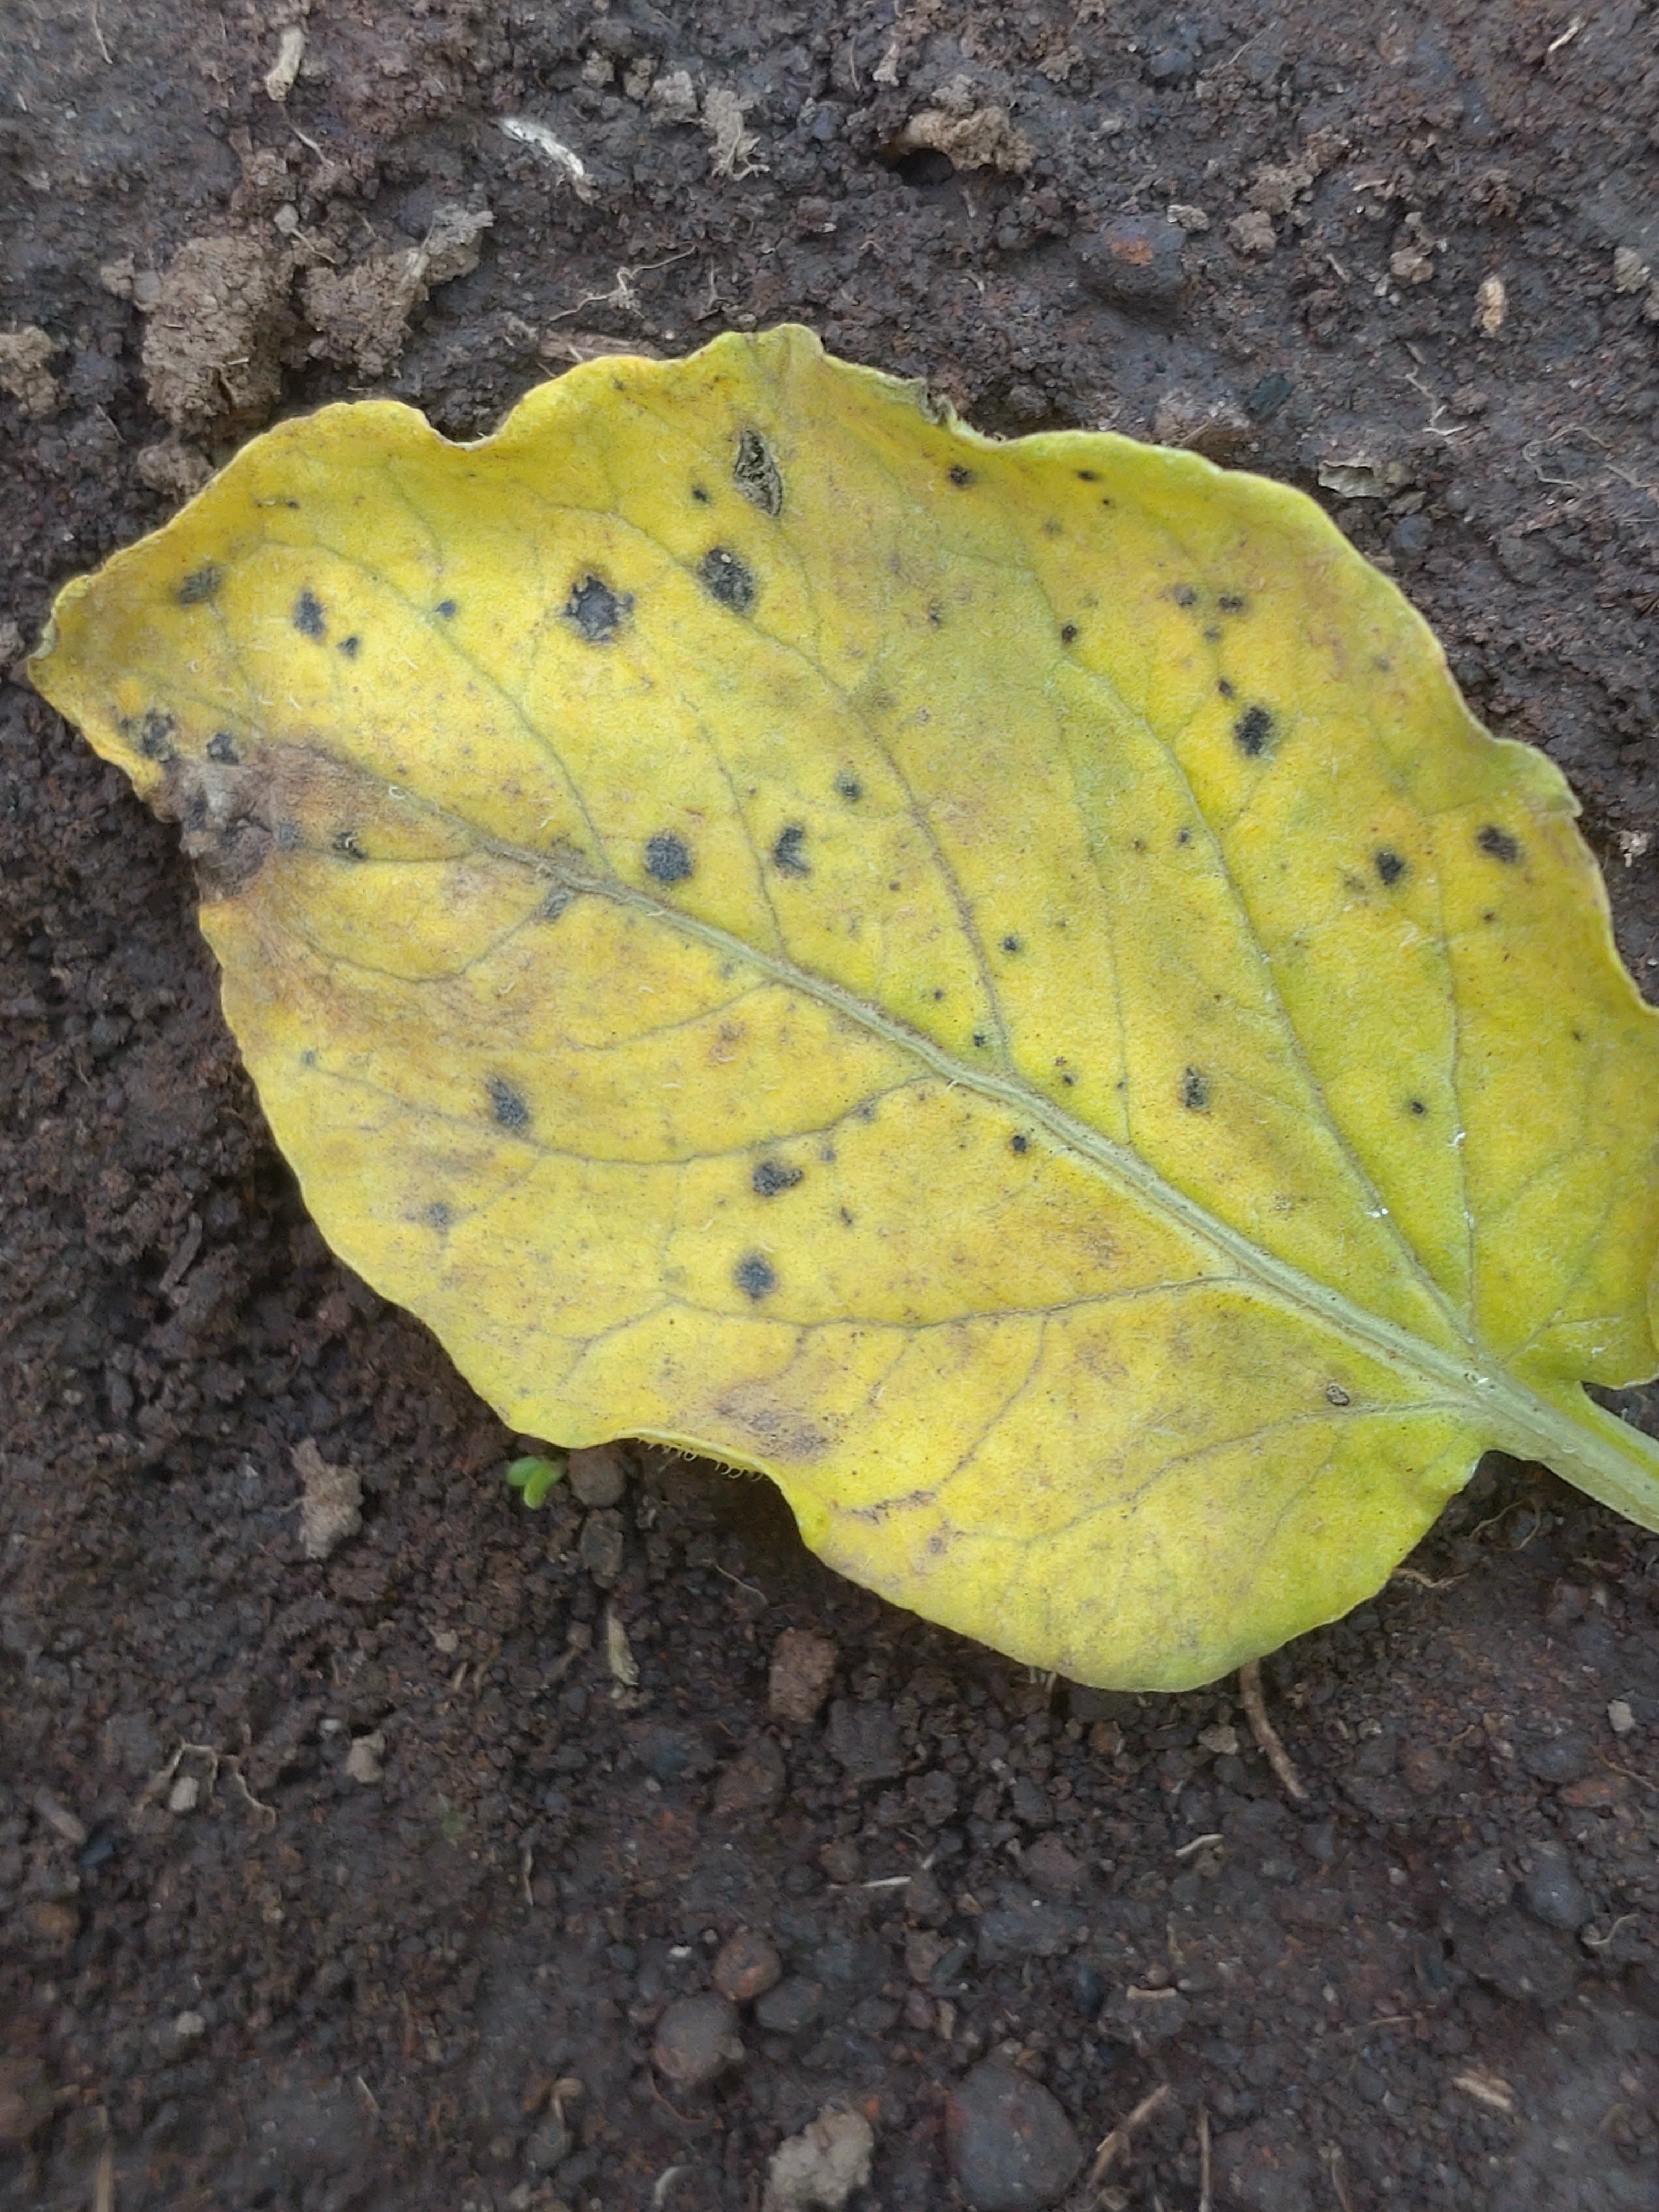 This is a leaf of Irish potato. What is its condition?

late blight
